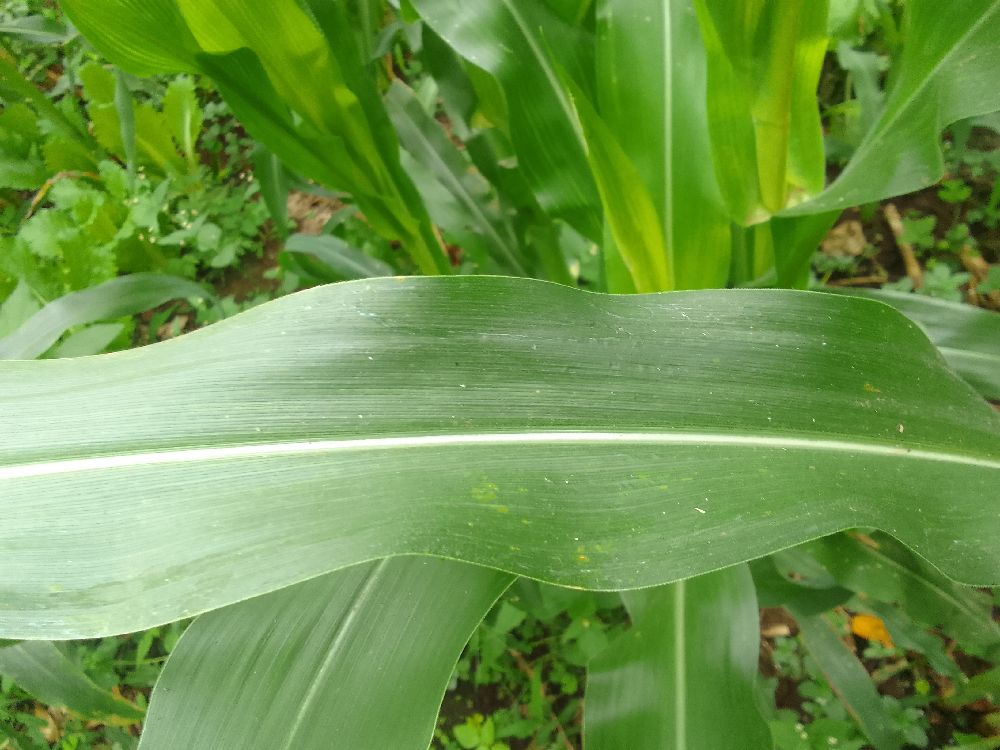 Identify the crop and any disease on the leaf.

maize, healthy
